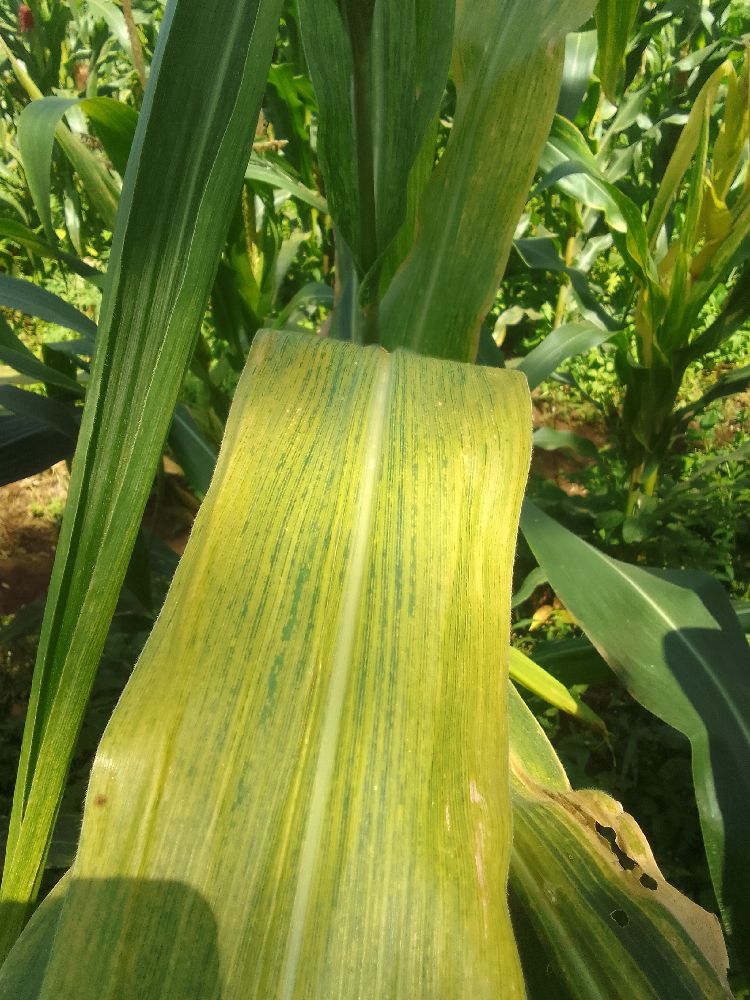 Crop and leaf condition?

maize, maize lethal necrosis
